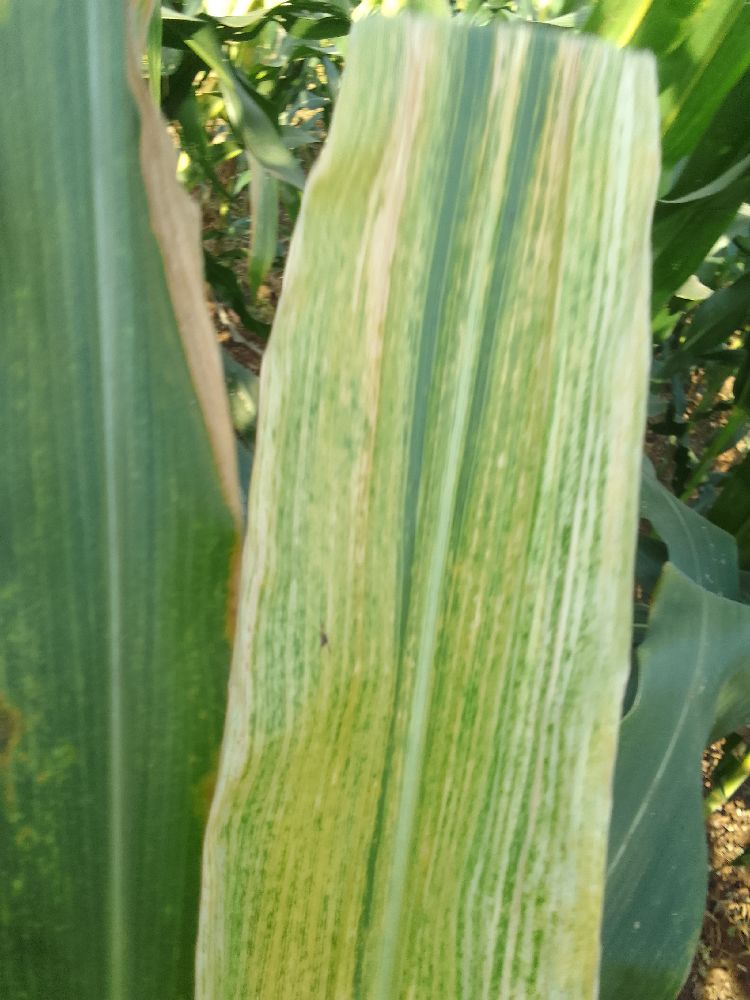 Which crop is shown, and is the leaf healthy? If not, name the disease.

maize, maize lethal necrosis
